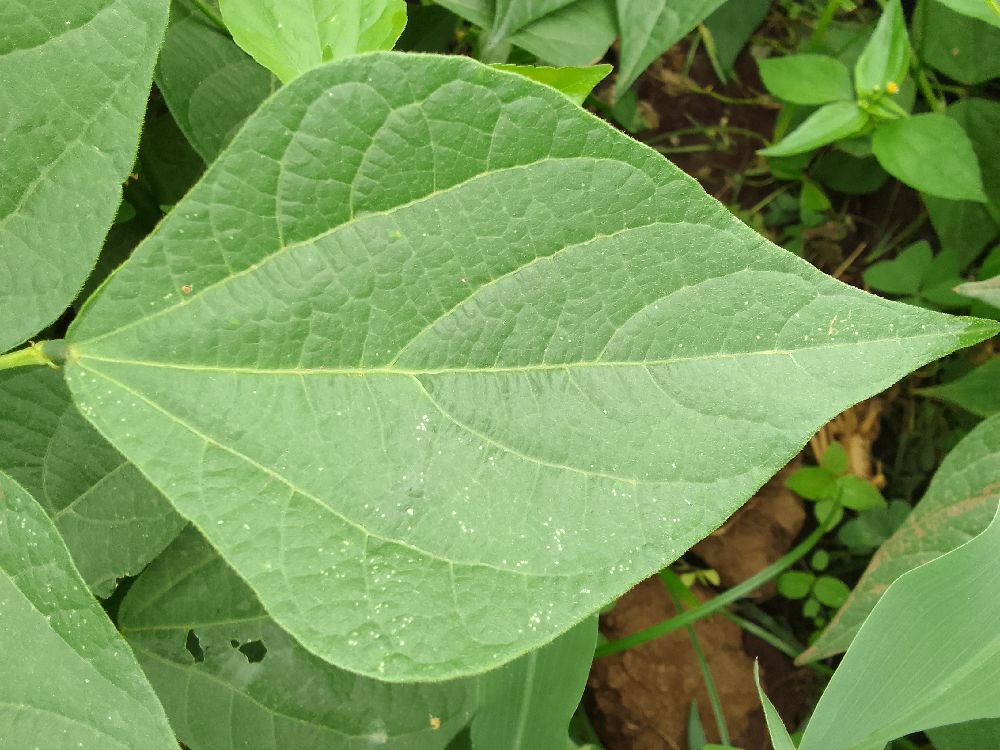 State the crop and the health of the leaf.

common bean, healthy
